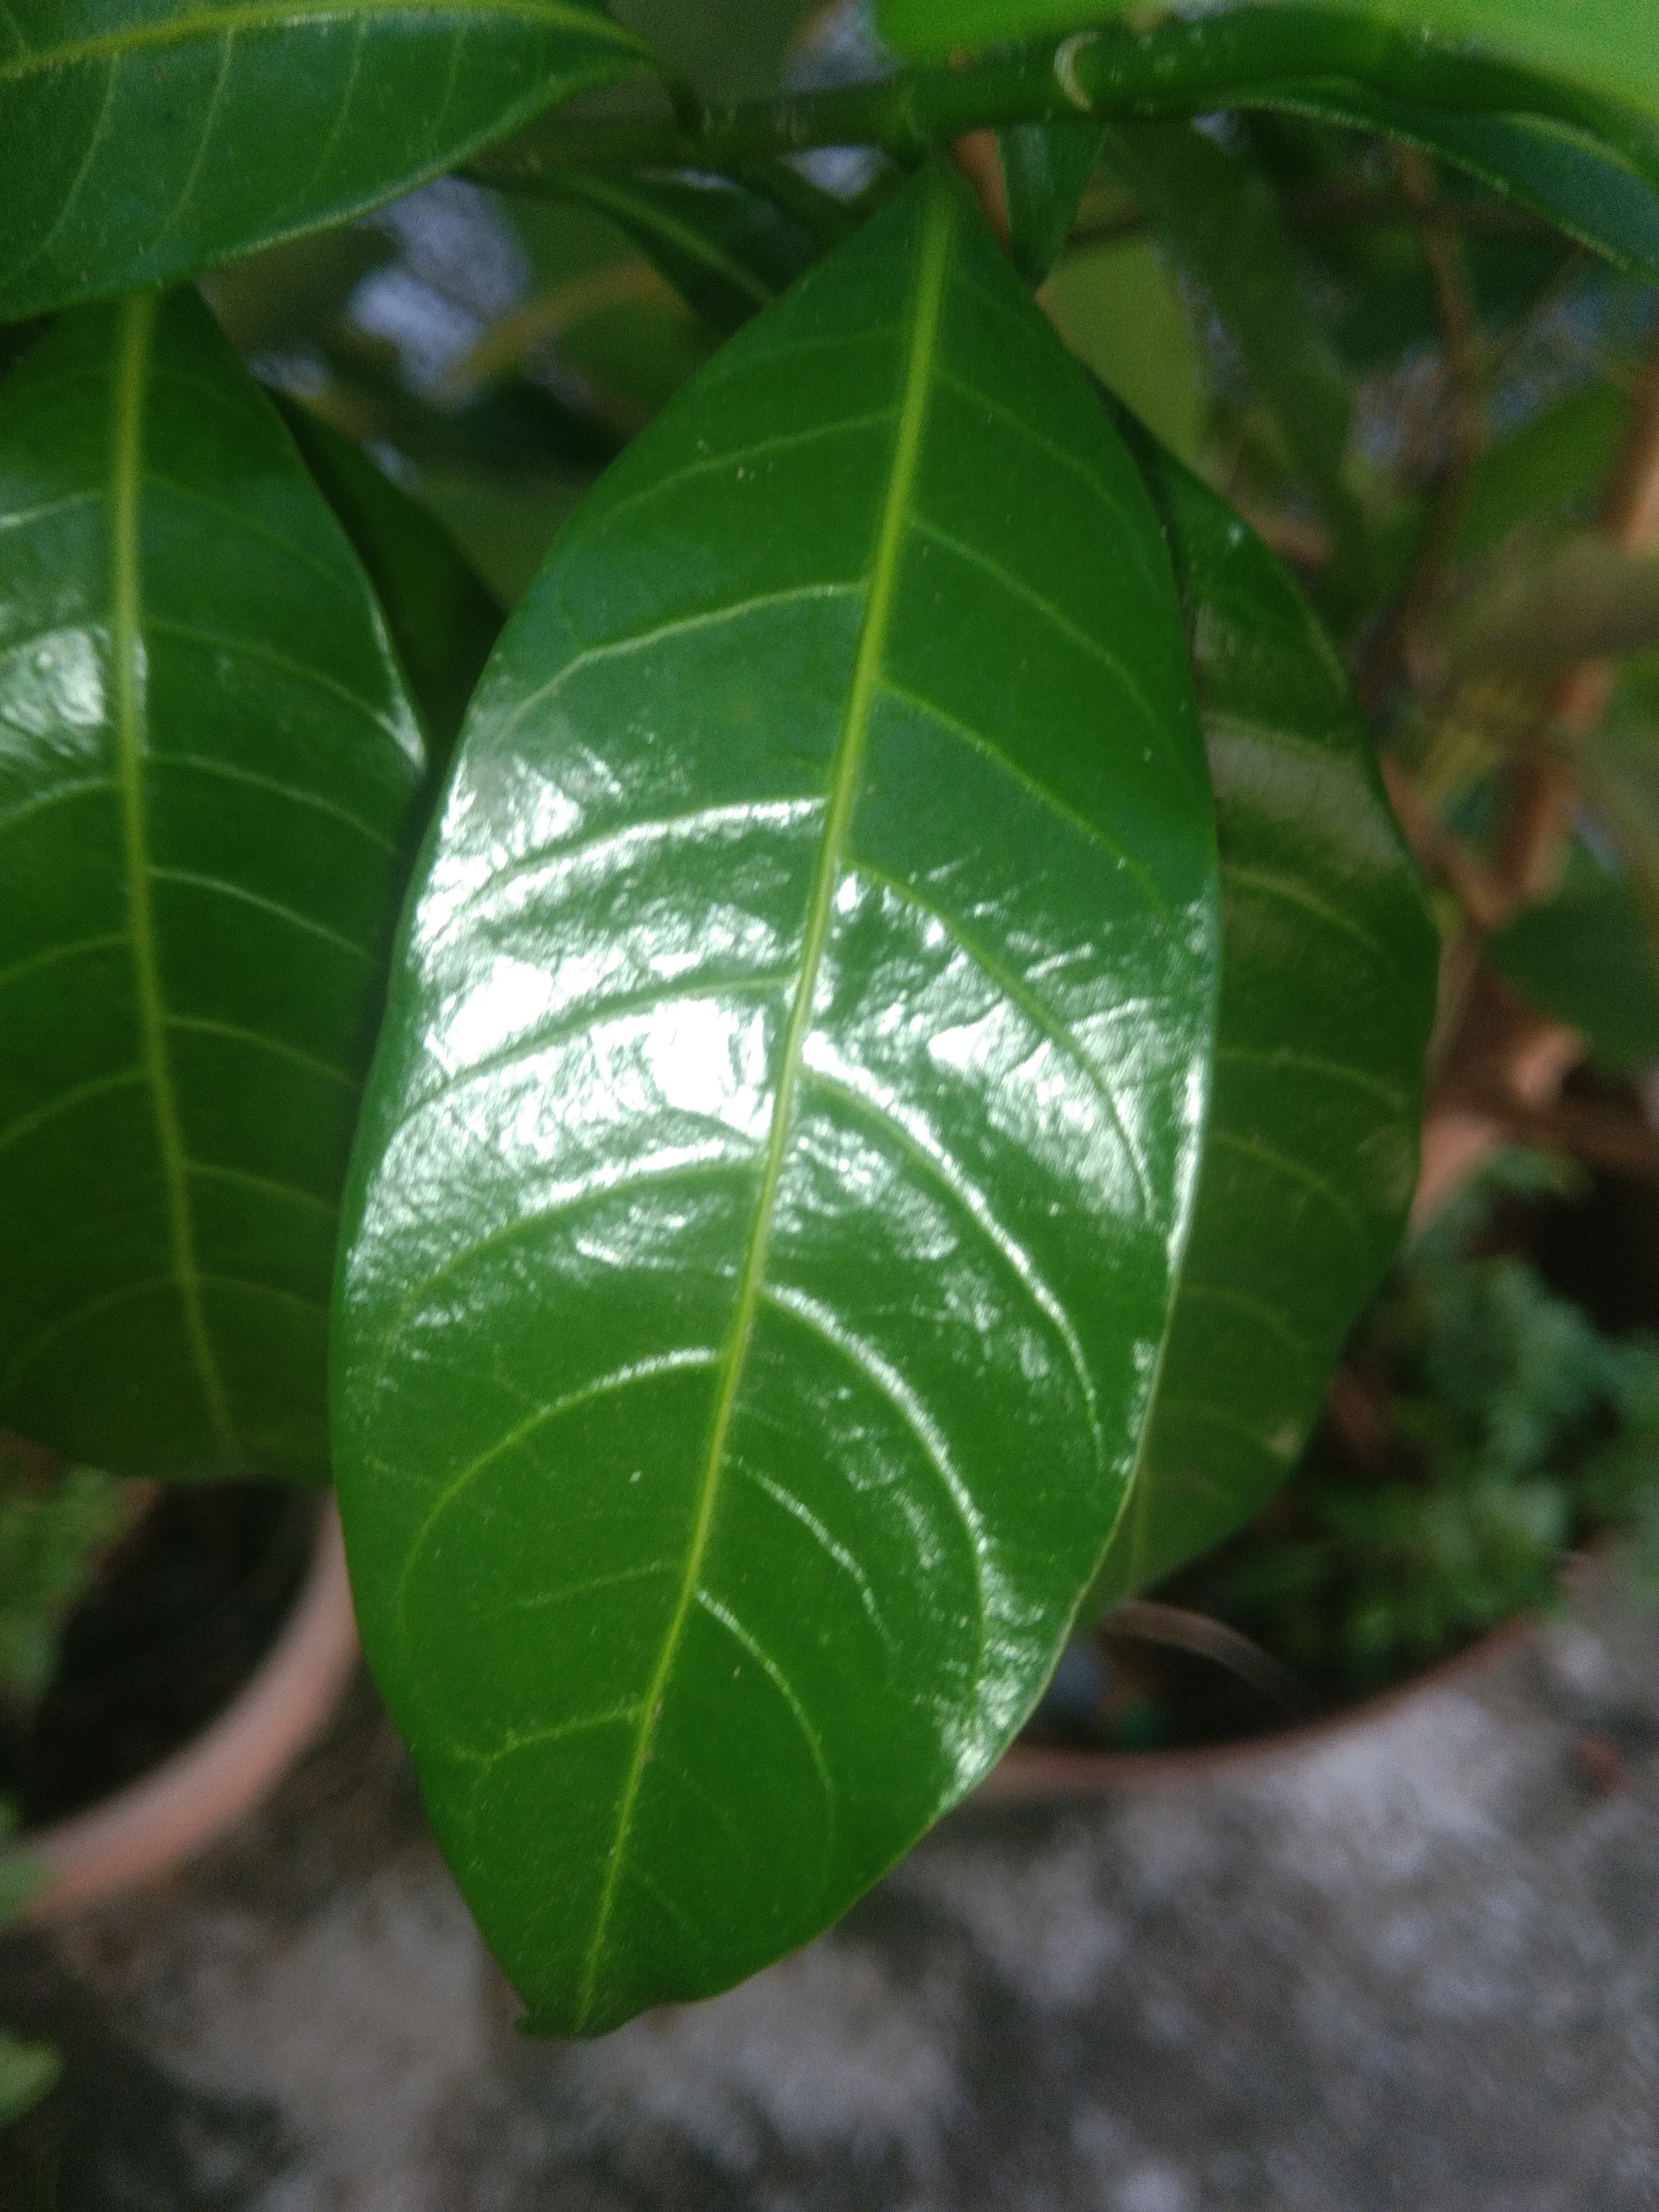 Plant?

togor
